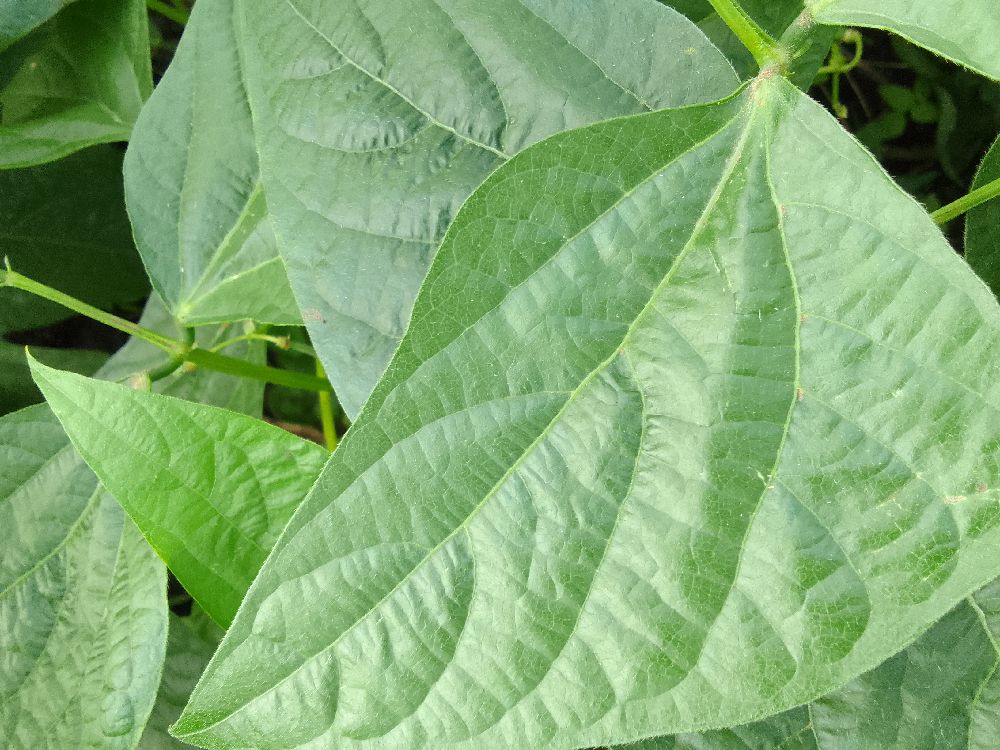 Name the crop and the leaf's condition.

common bean, healthy
